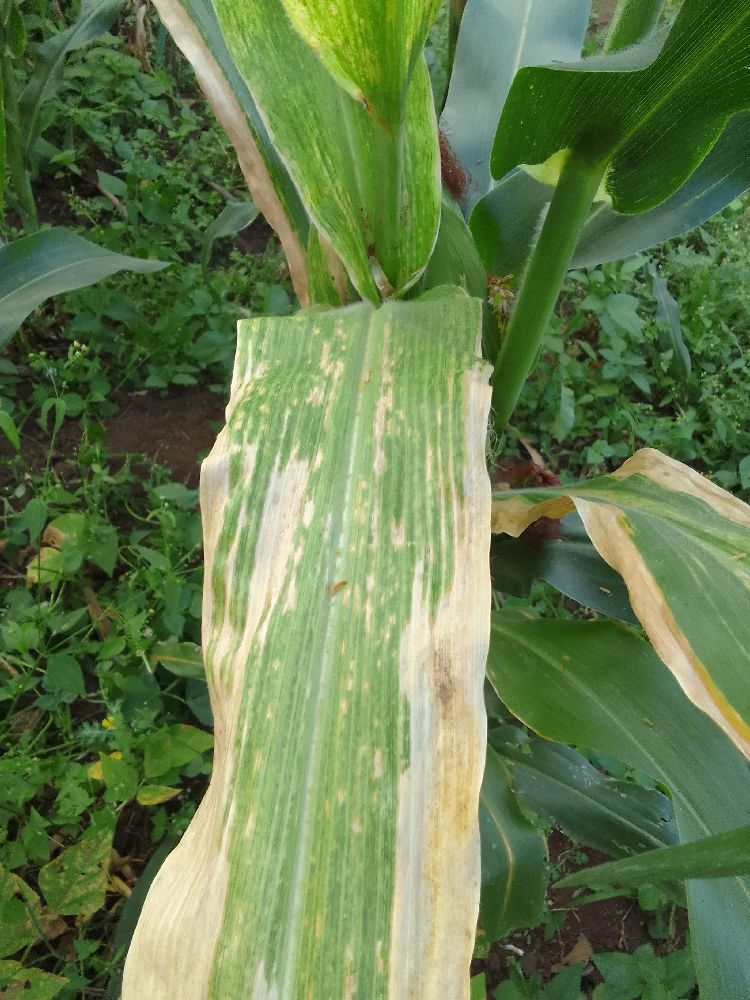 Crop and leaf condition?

maize, maize lethal necrosis
